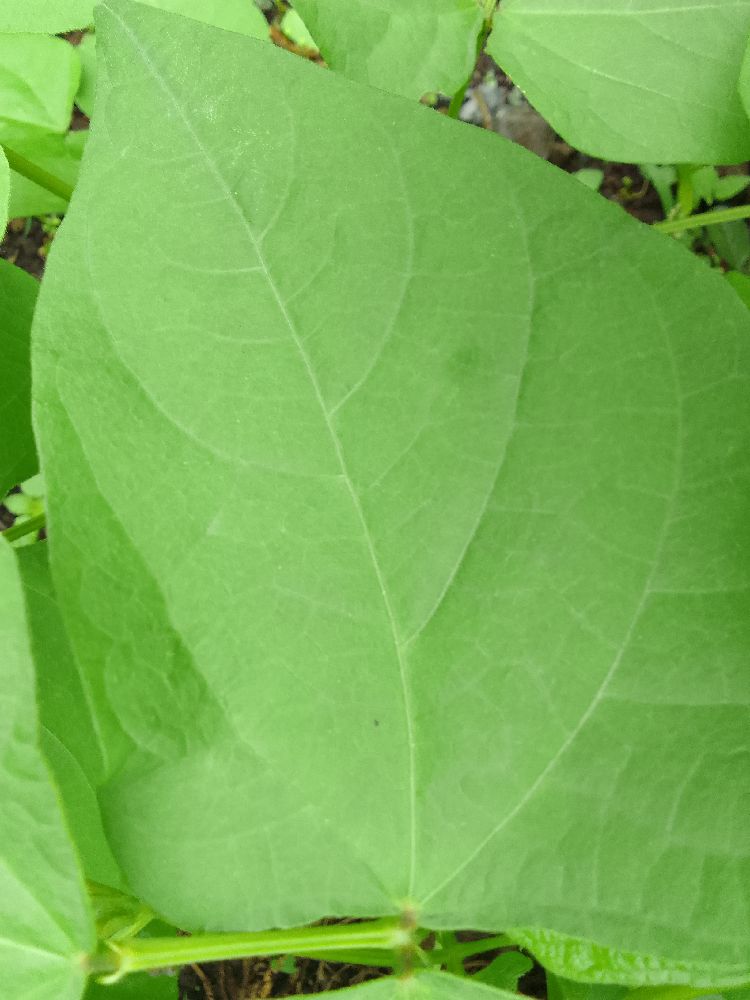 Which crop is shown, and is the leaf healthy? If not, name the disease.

common bean, healthy
